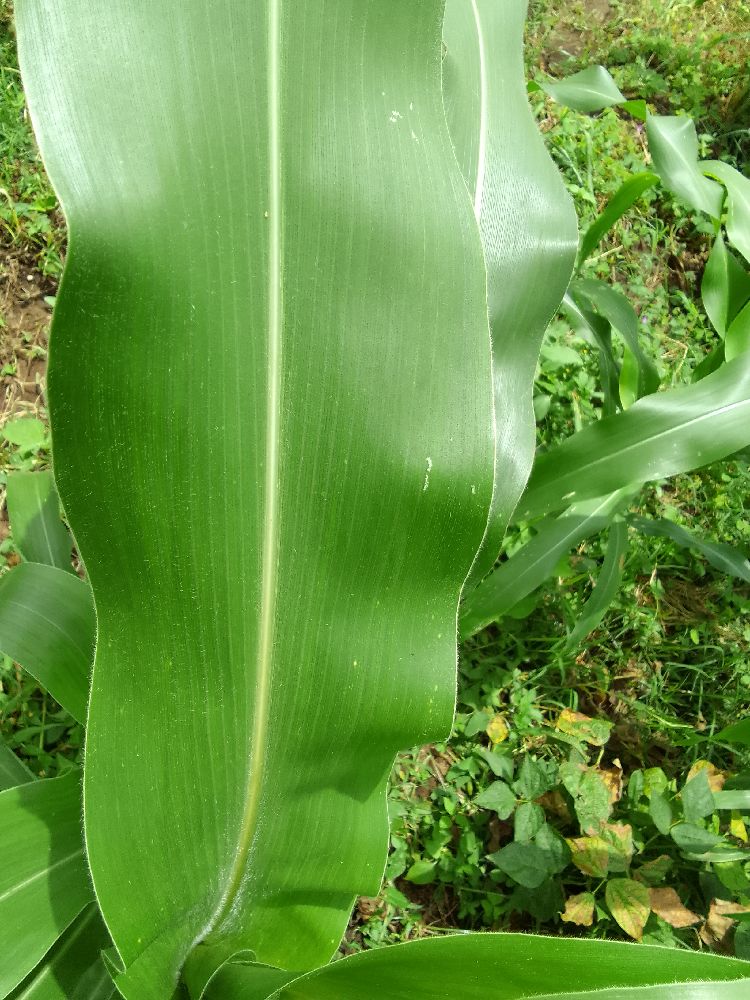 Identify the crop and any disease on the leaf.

maize, healthy
